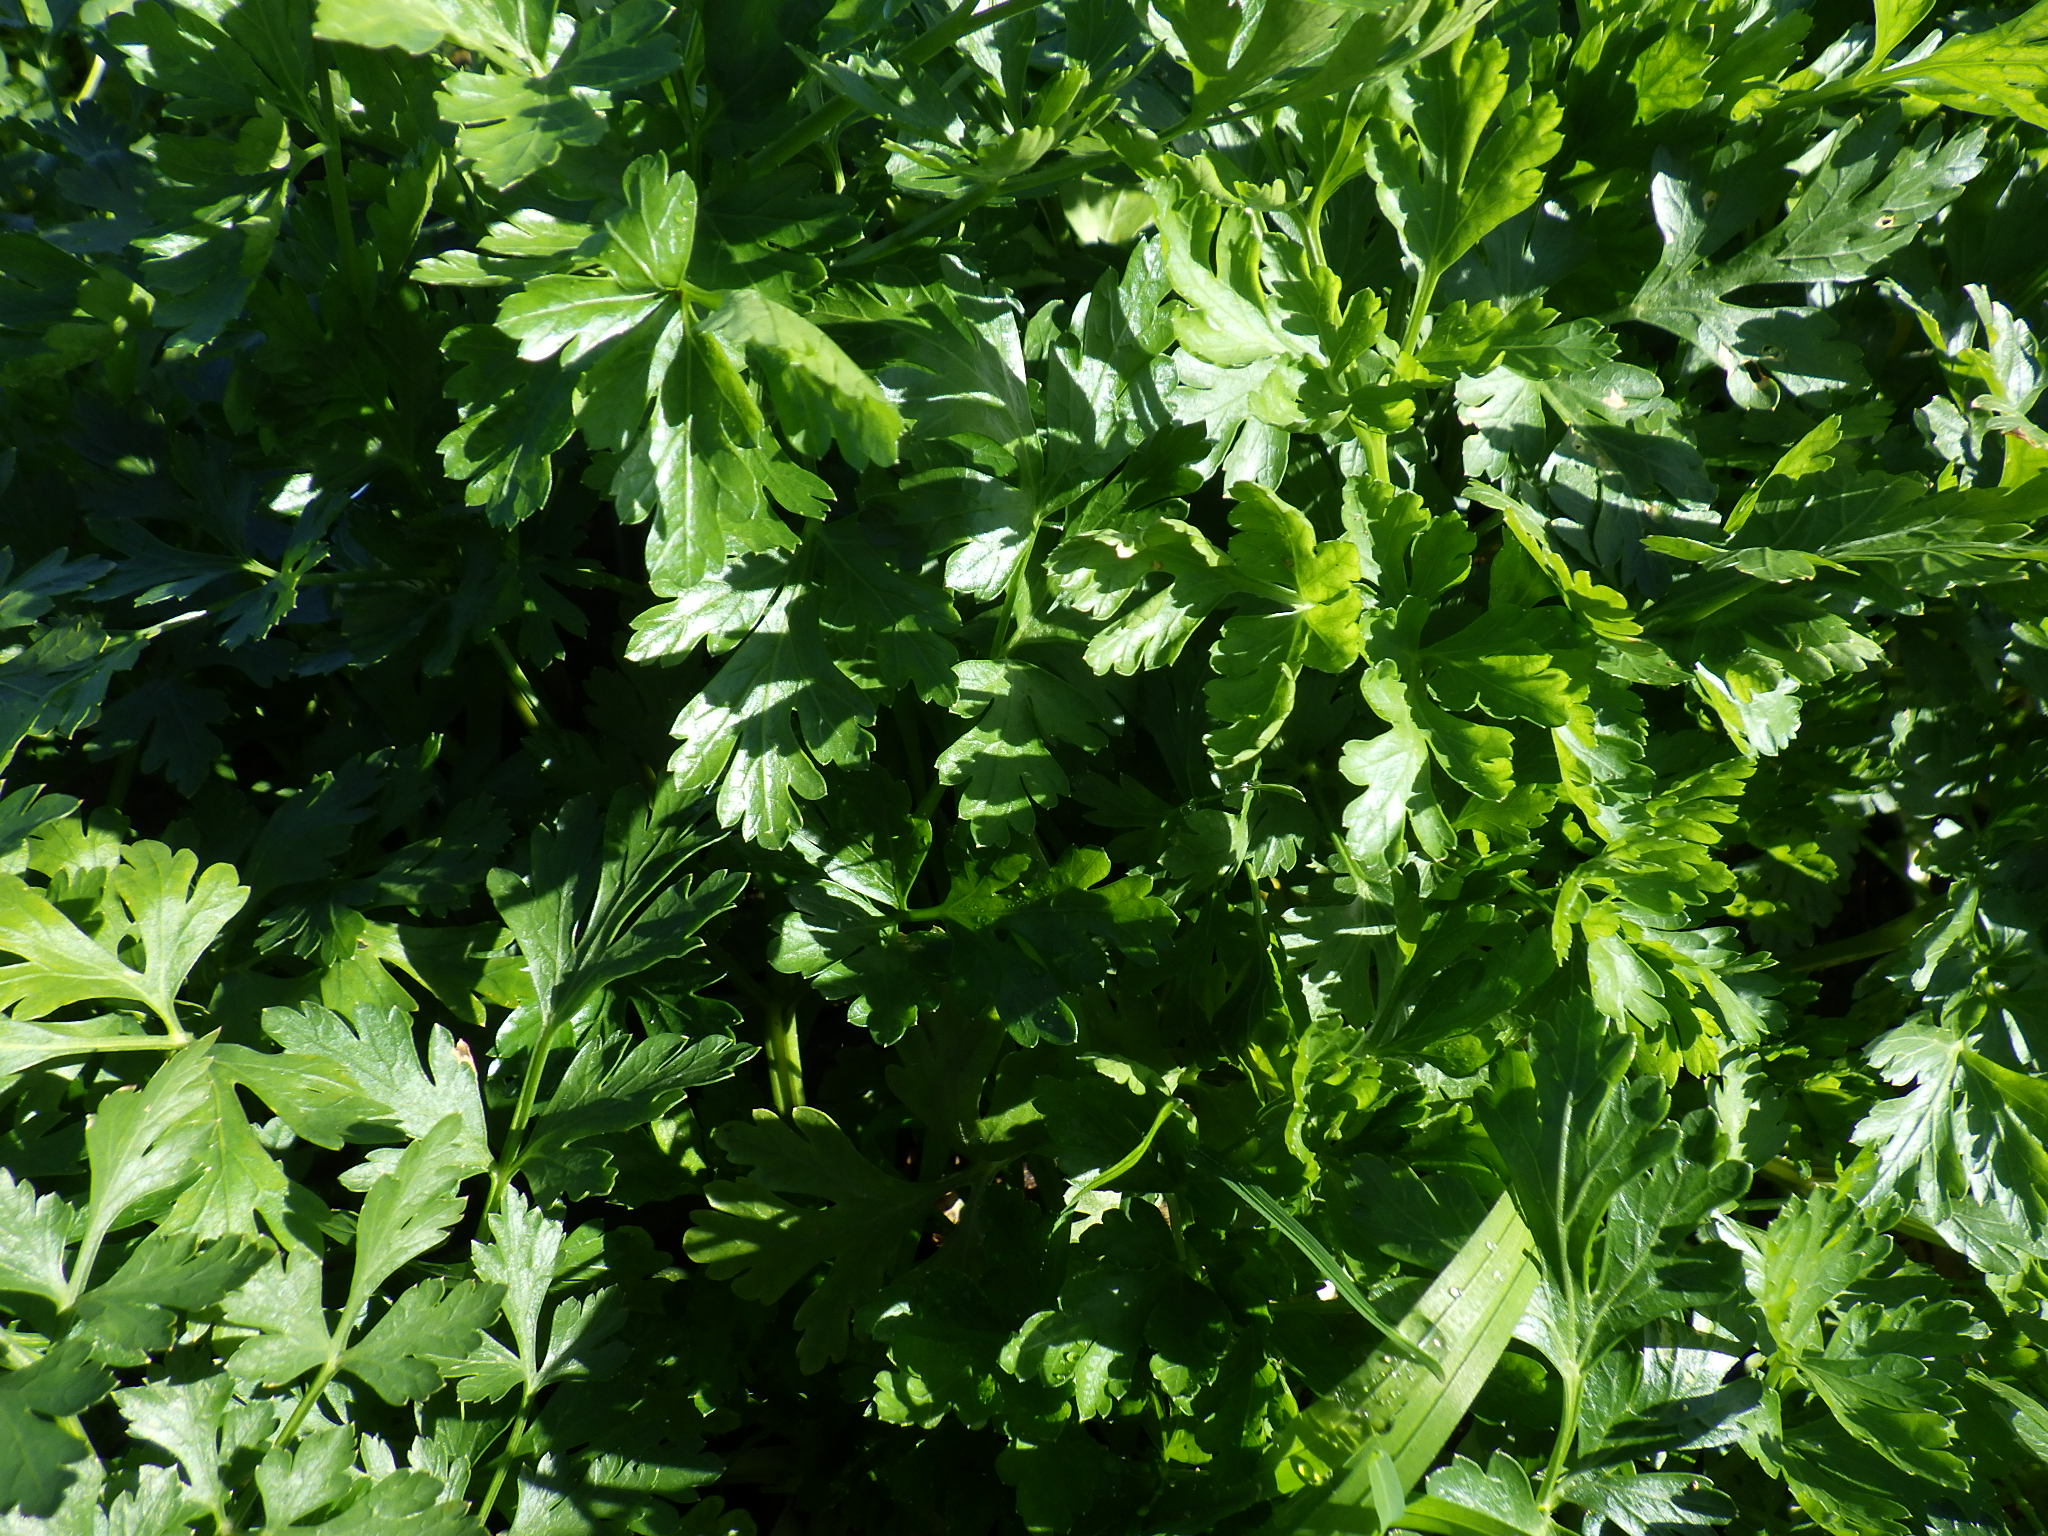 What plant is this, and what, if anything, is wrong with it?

parsley, healthy
